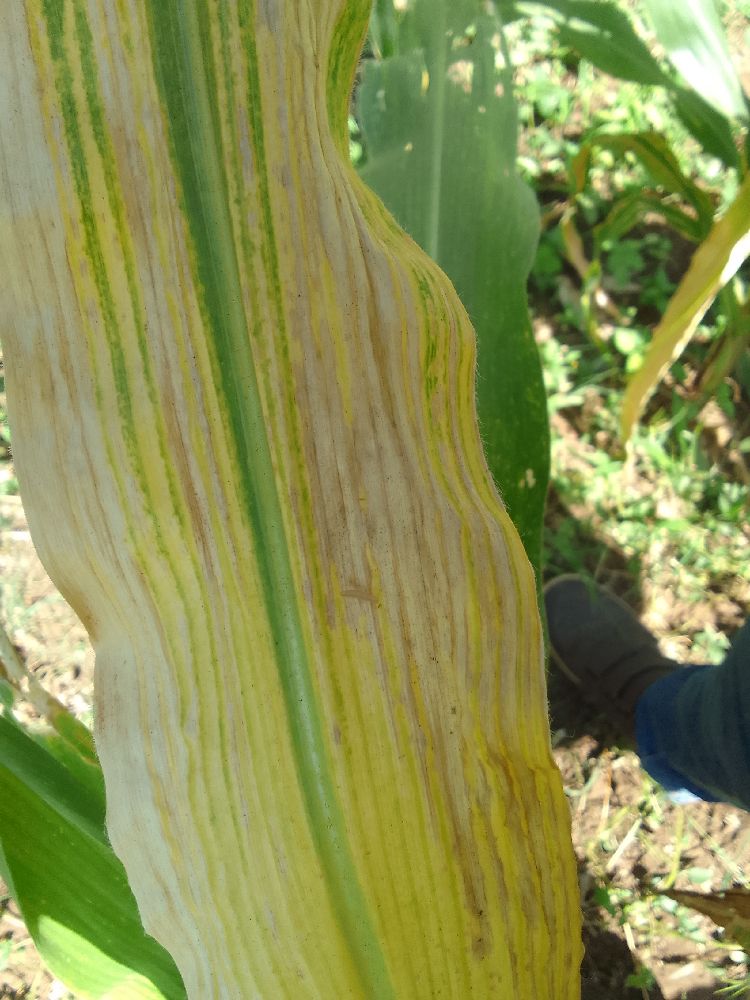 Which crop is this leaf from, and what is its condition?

maize, maize lethal necrosis
